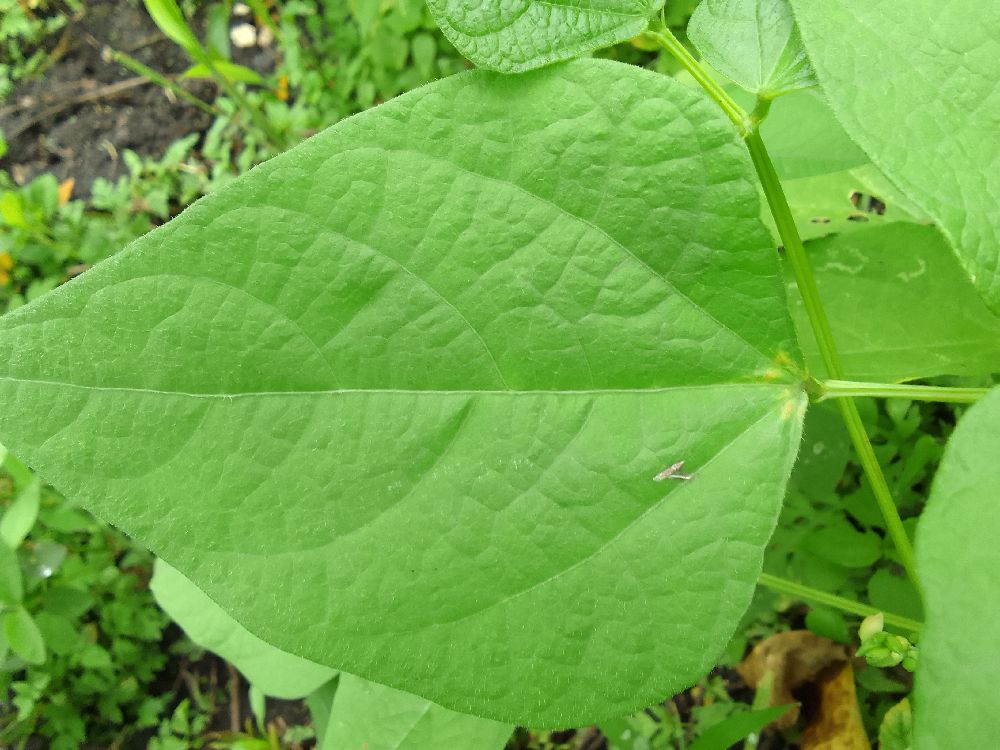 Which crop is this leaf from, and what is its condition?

common bean, healthy
